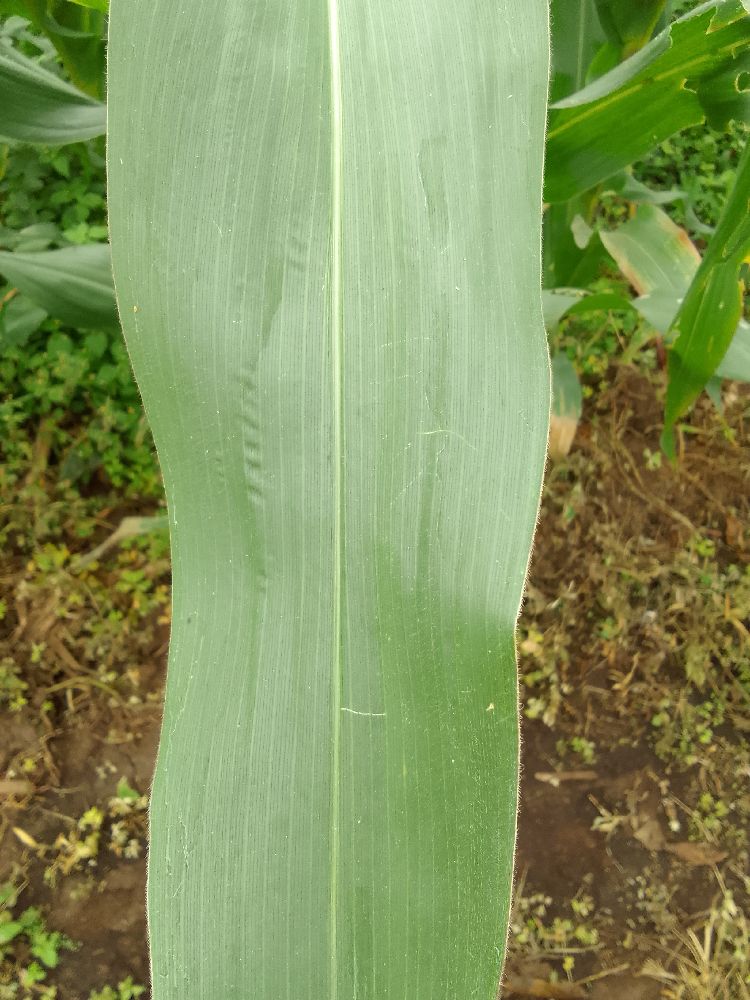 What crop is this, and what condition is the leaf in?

maize, healthy
